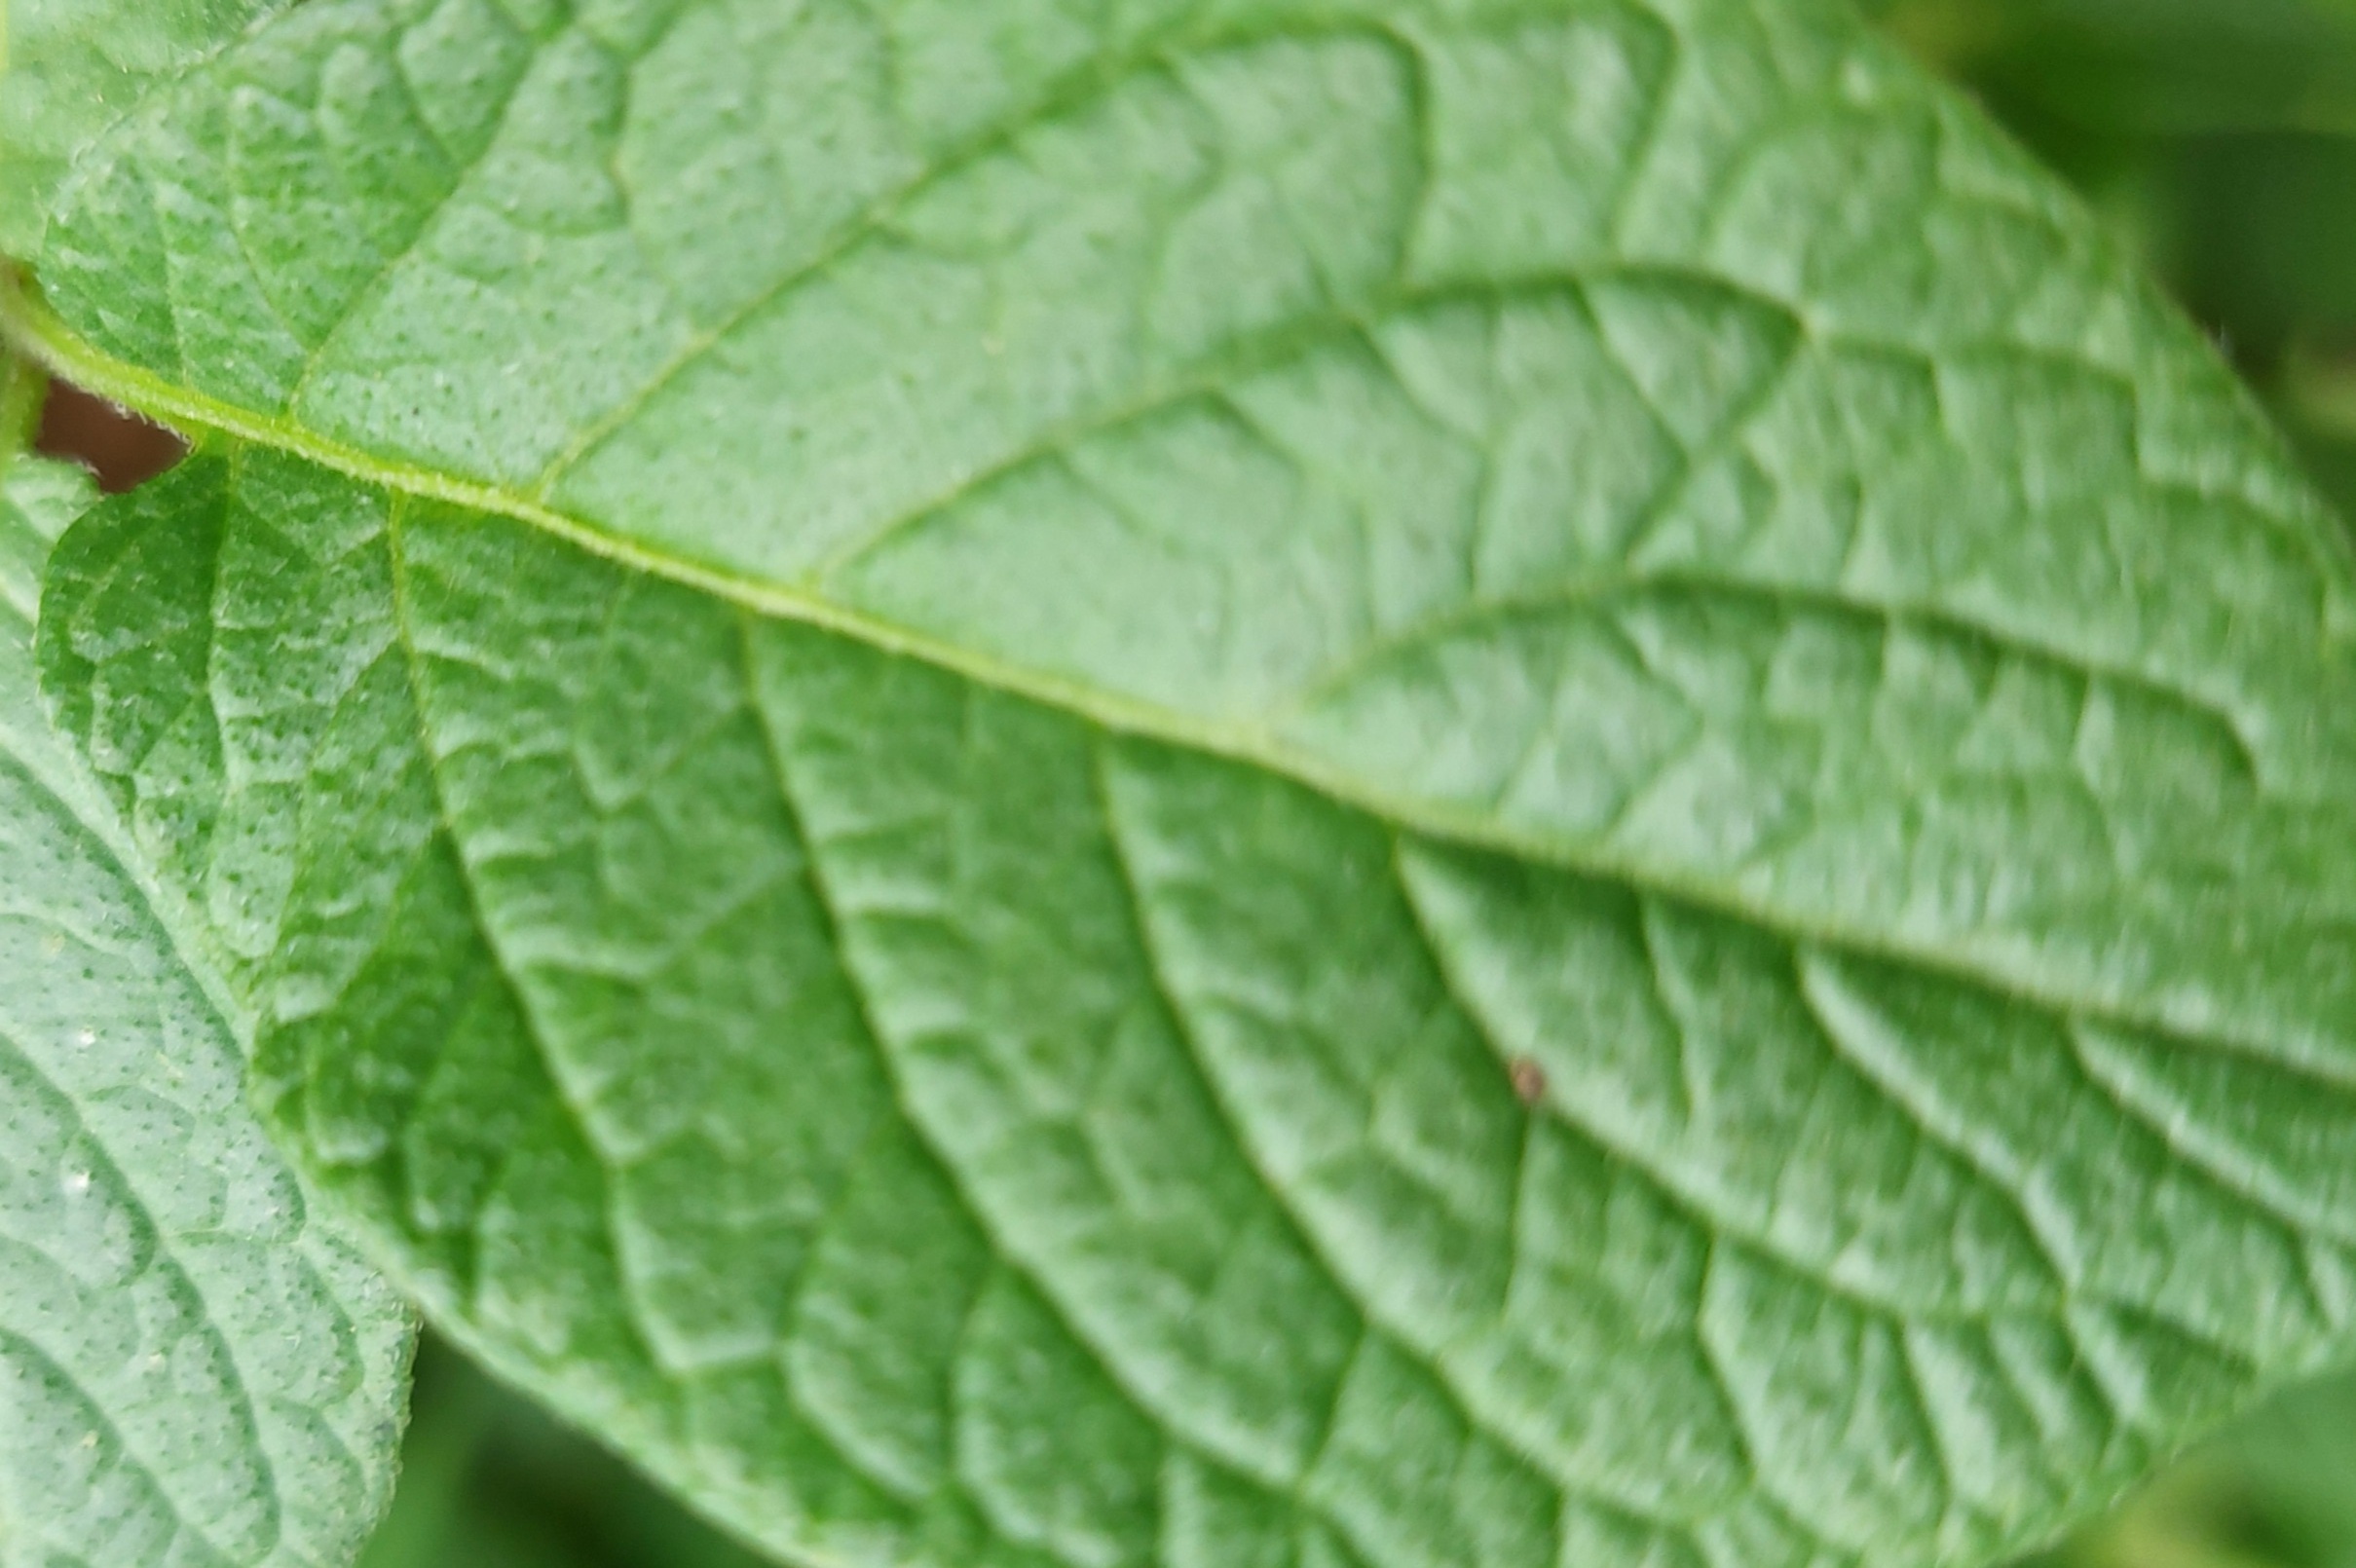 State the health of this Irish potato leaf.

healthy
